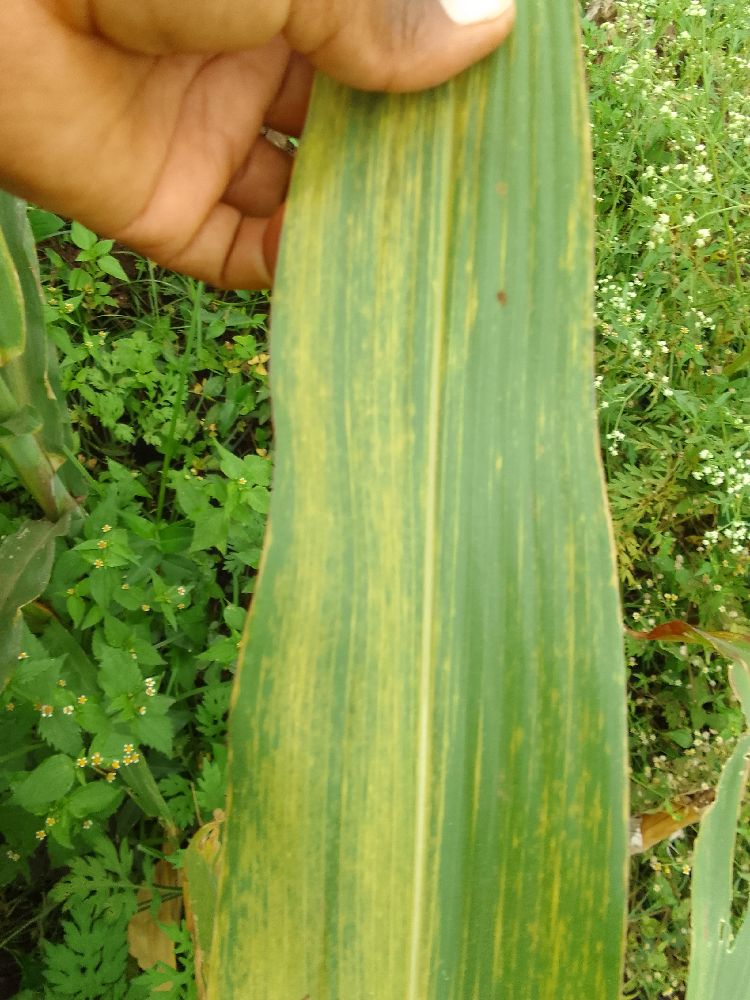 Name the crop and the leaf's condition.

maize, maize lethal necrosis
